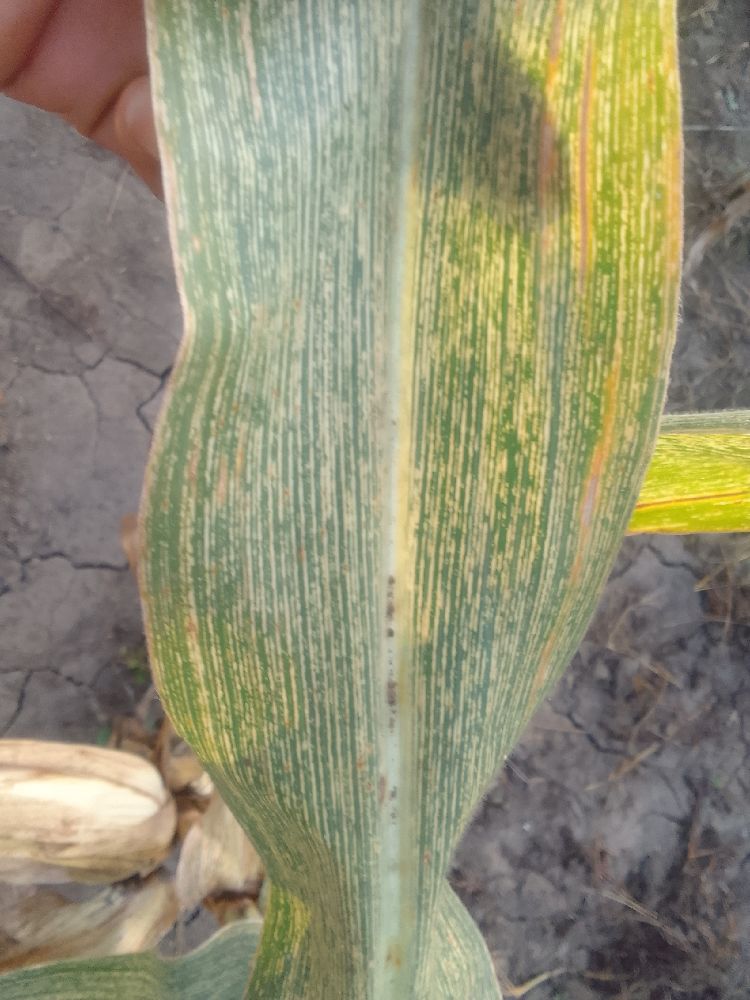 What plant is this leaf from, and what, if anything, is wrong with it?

maize, maize streak virus
